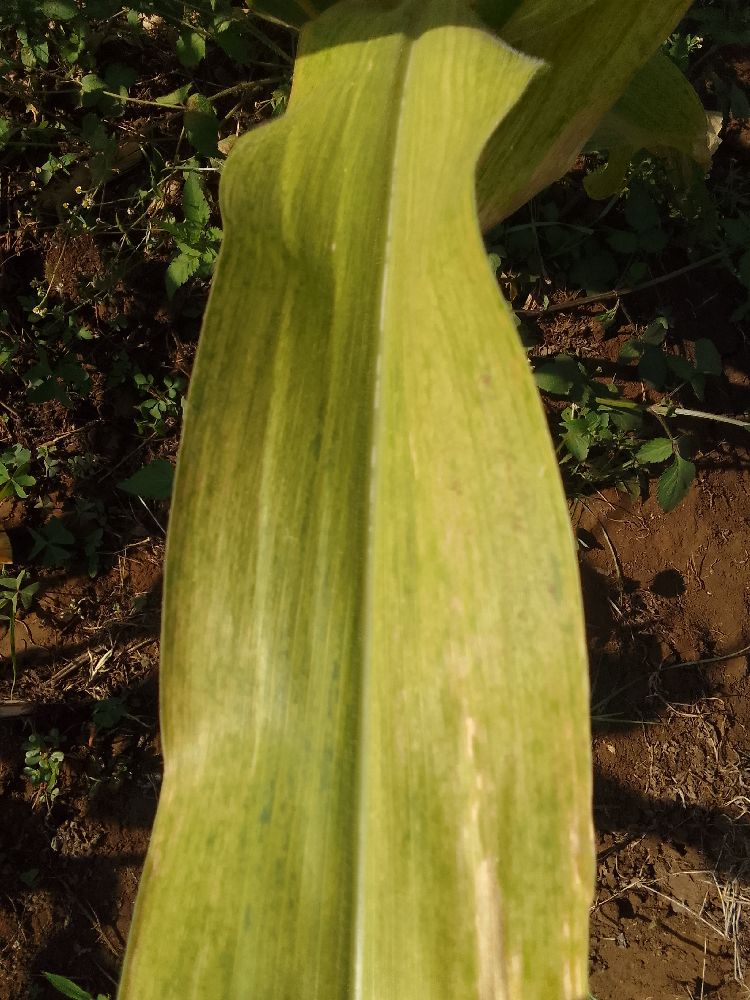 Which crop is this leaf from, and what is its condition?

maize, maize lethal necrosis
